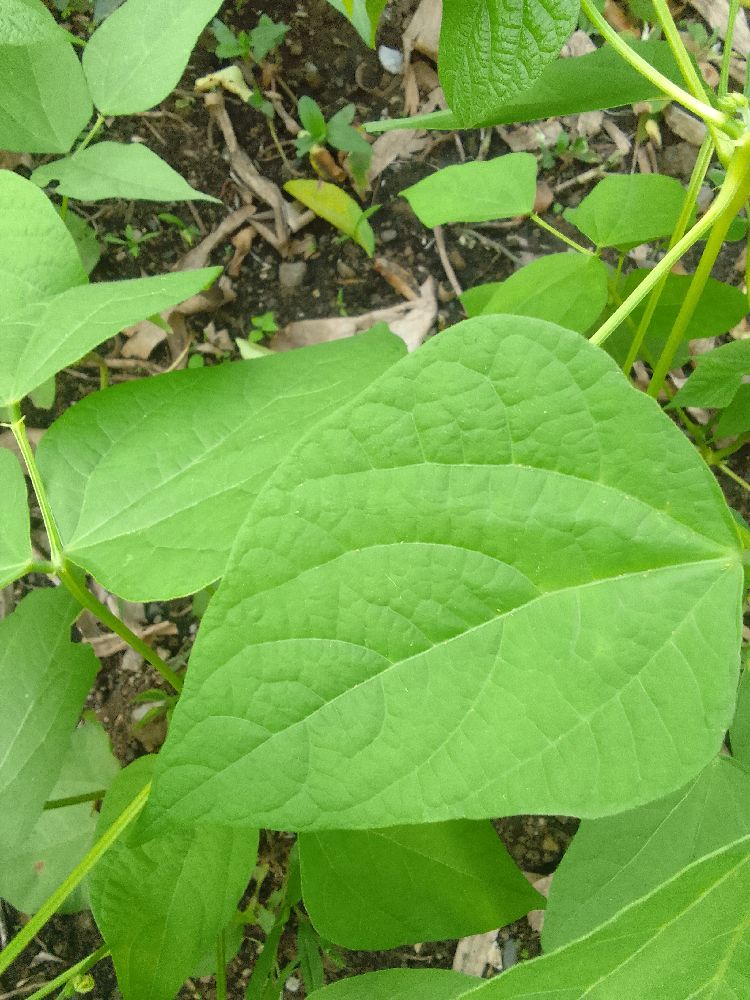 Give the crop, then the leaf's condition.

common bean, healthy
